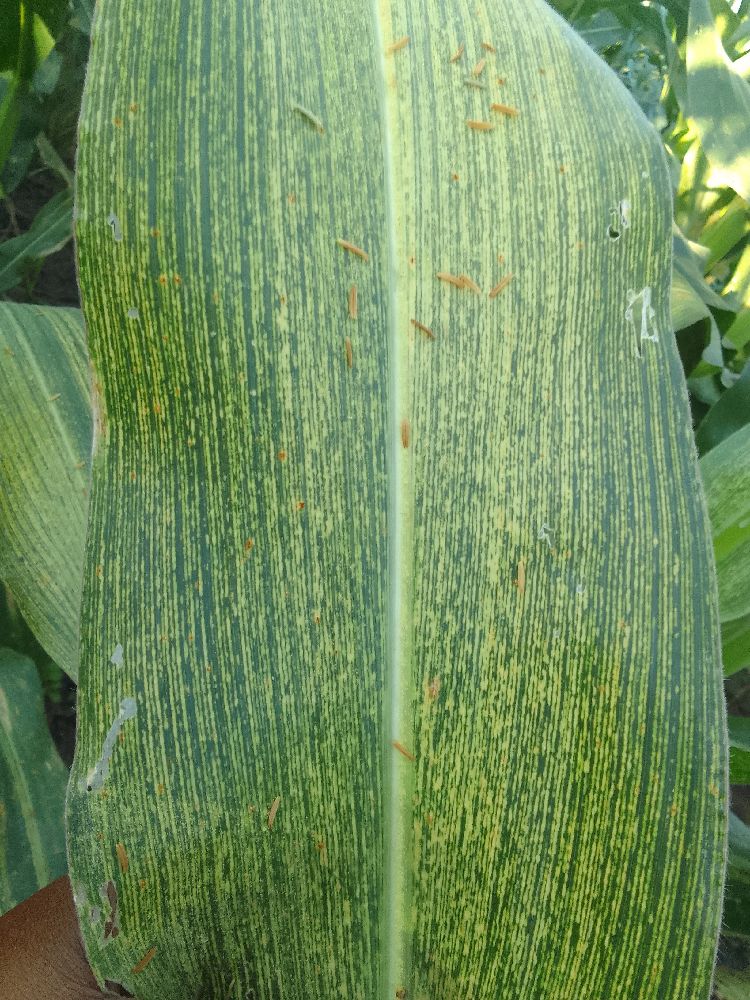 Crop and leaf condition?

maize, maize streak virus
